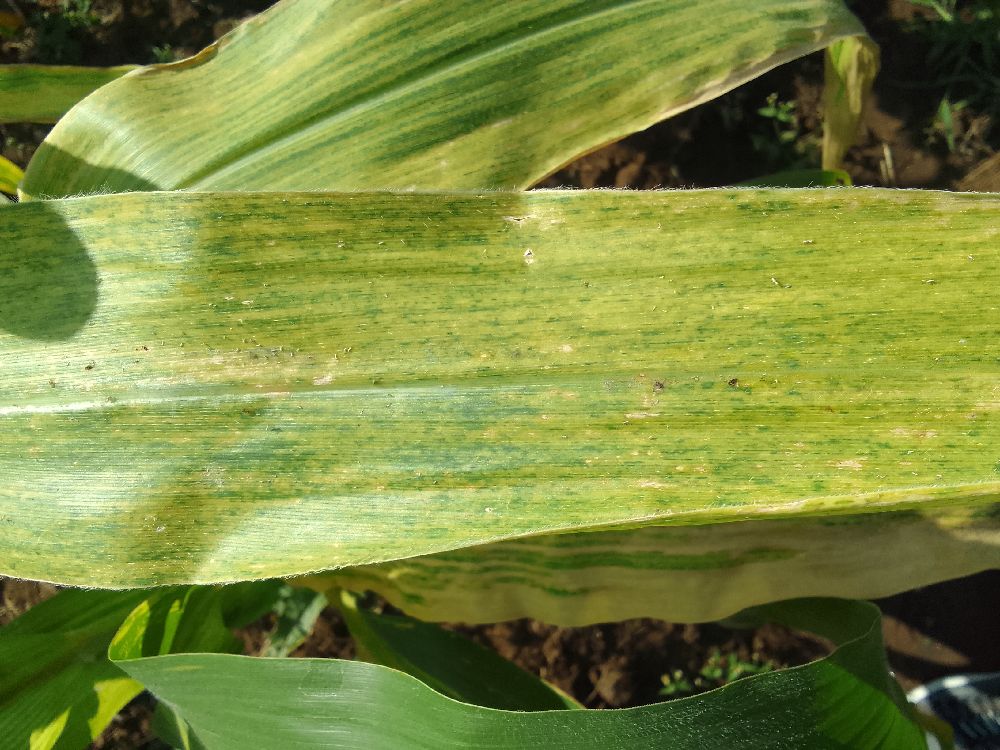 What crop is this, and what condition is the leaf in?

maize, maize lethal necrosis
